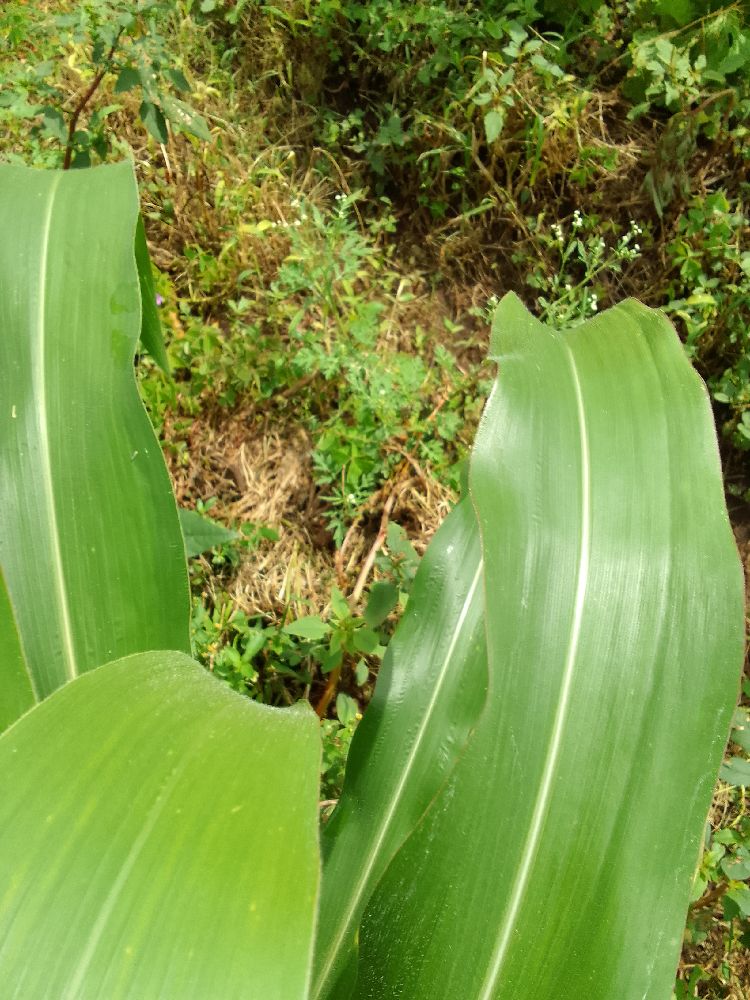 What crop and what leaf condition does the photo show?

maize, healthy
